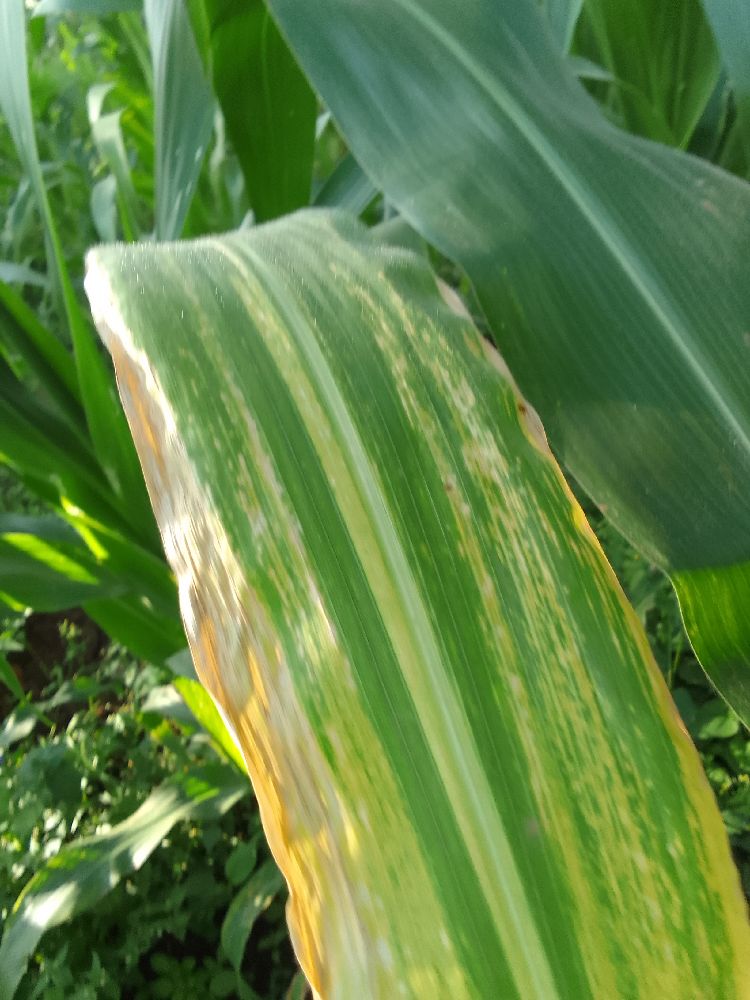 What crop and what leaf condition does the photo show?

maize, maize lethal necrosis
